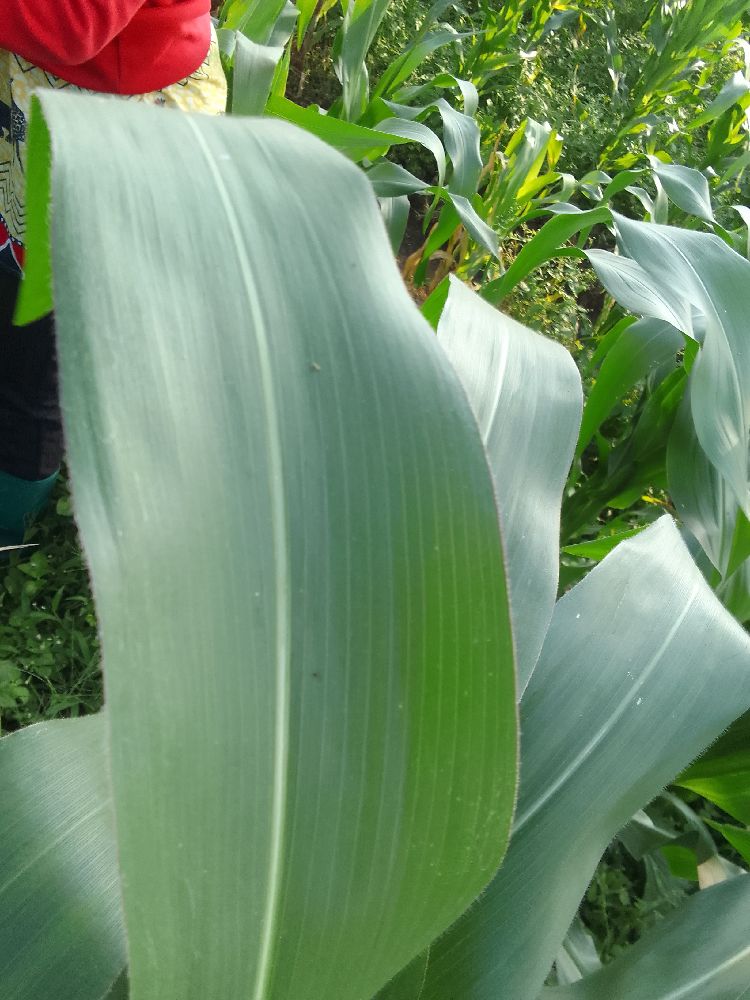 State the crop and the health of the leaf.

maize, healthy
